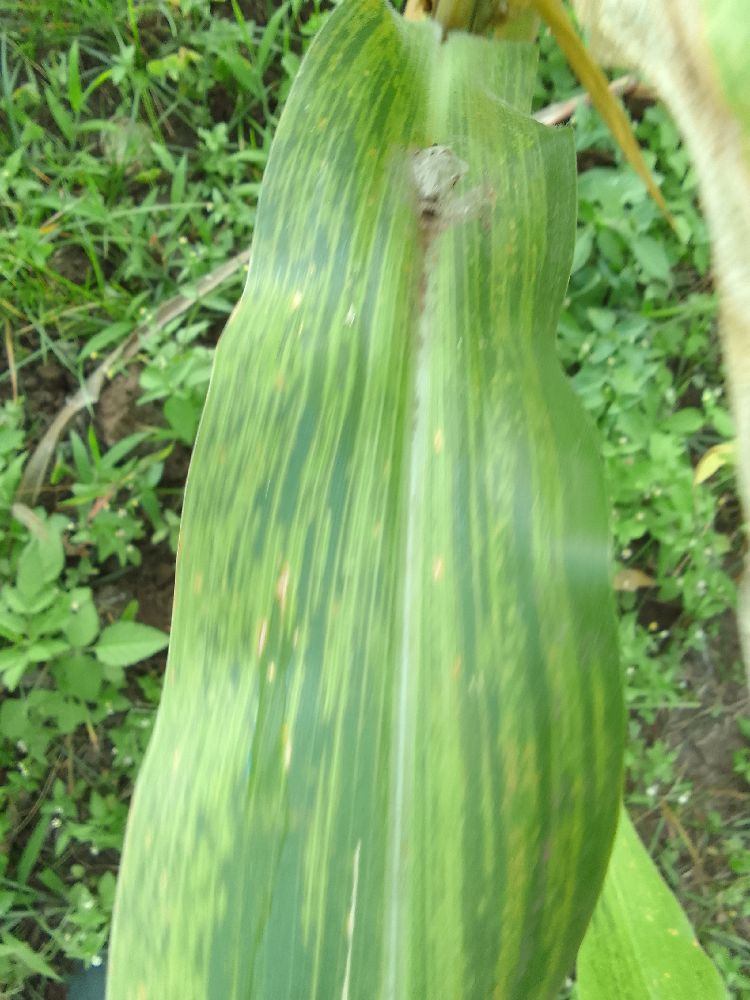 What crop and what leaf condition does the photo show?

maize, maize lethal necrosis
